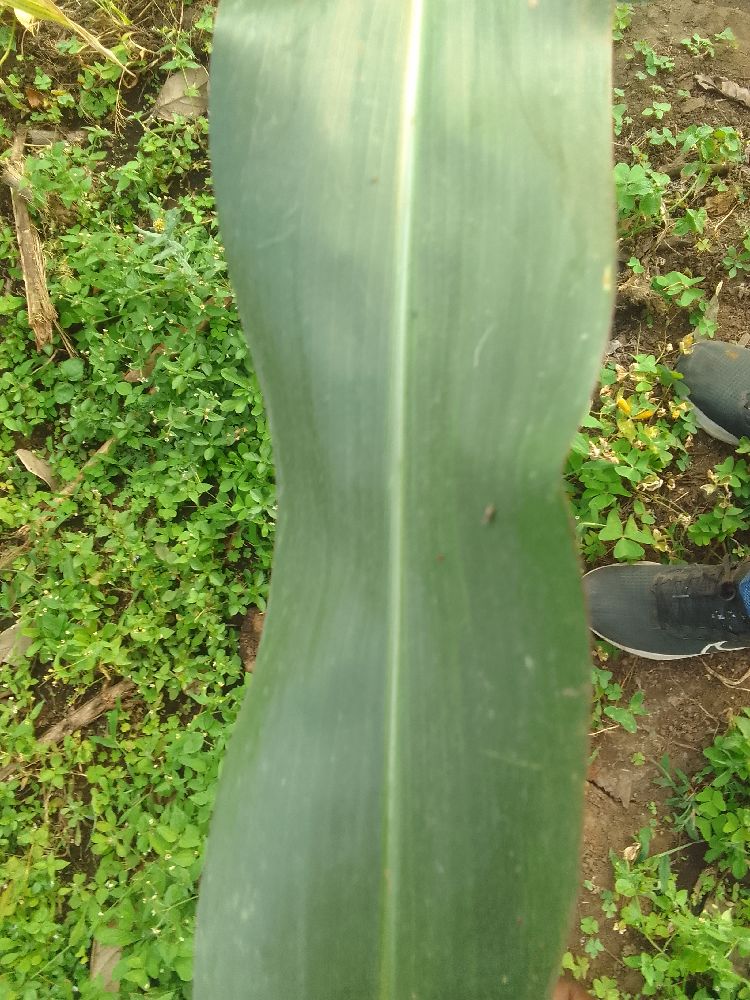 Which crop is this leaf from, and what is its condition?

maize, healthy
